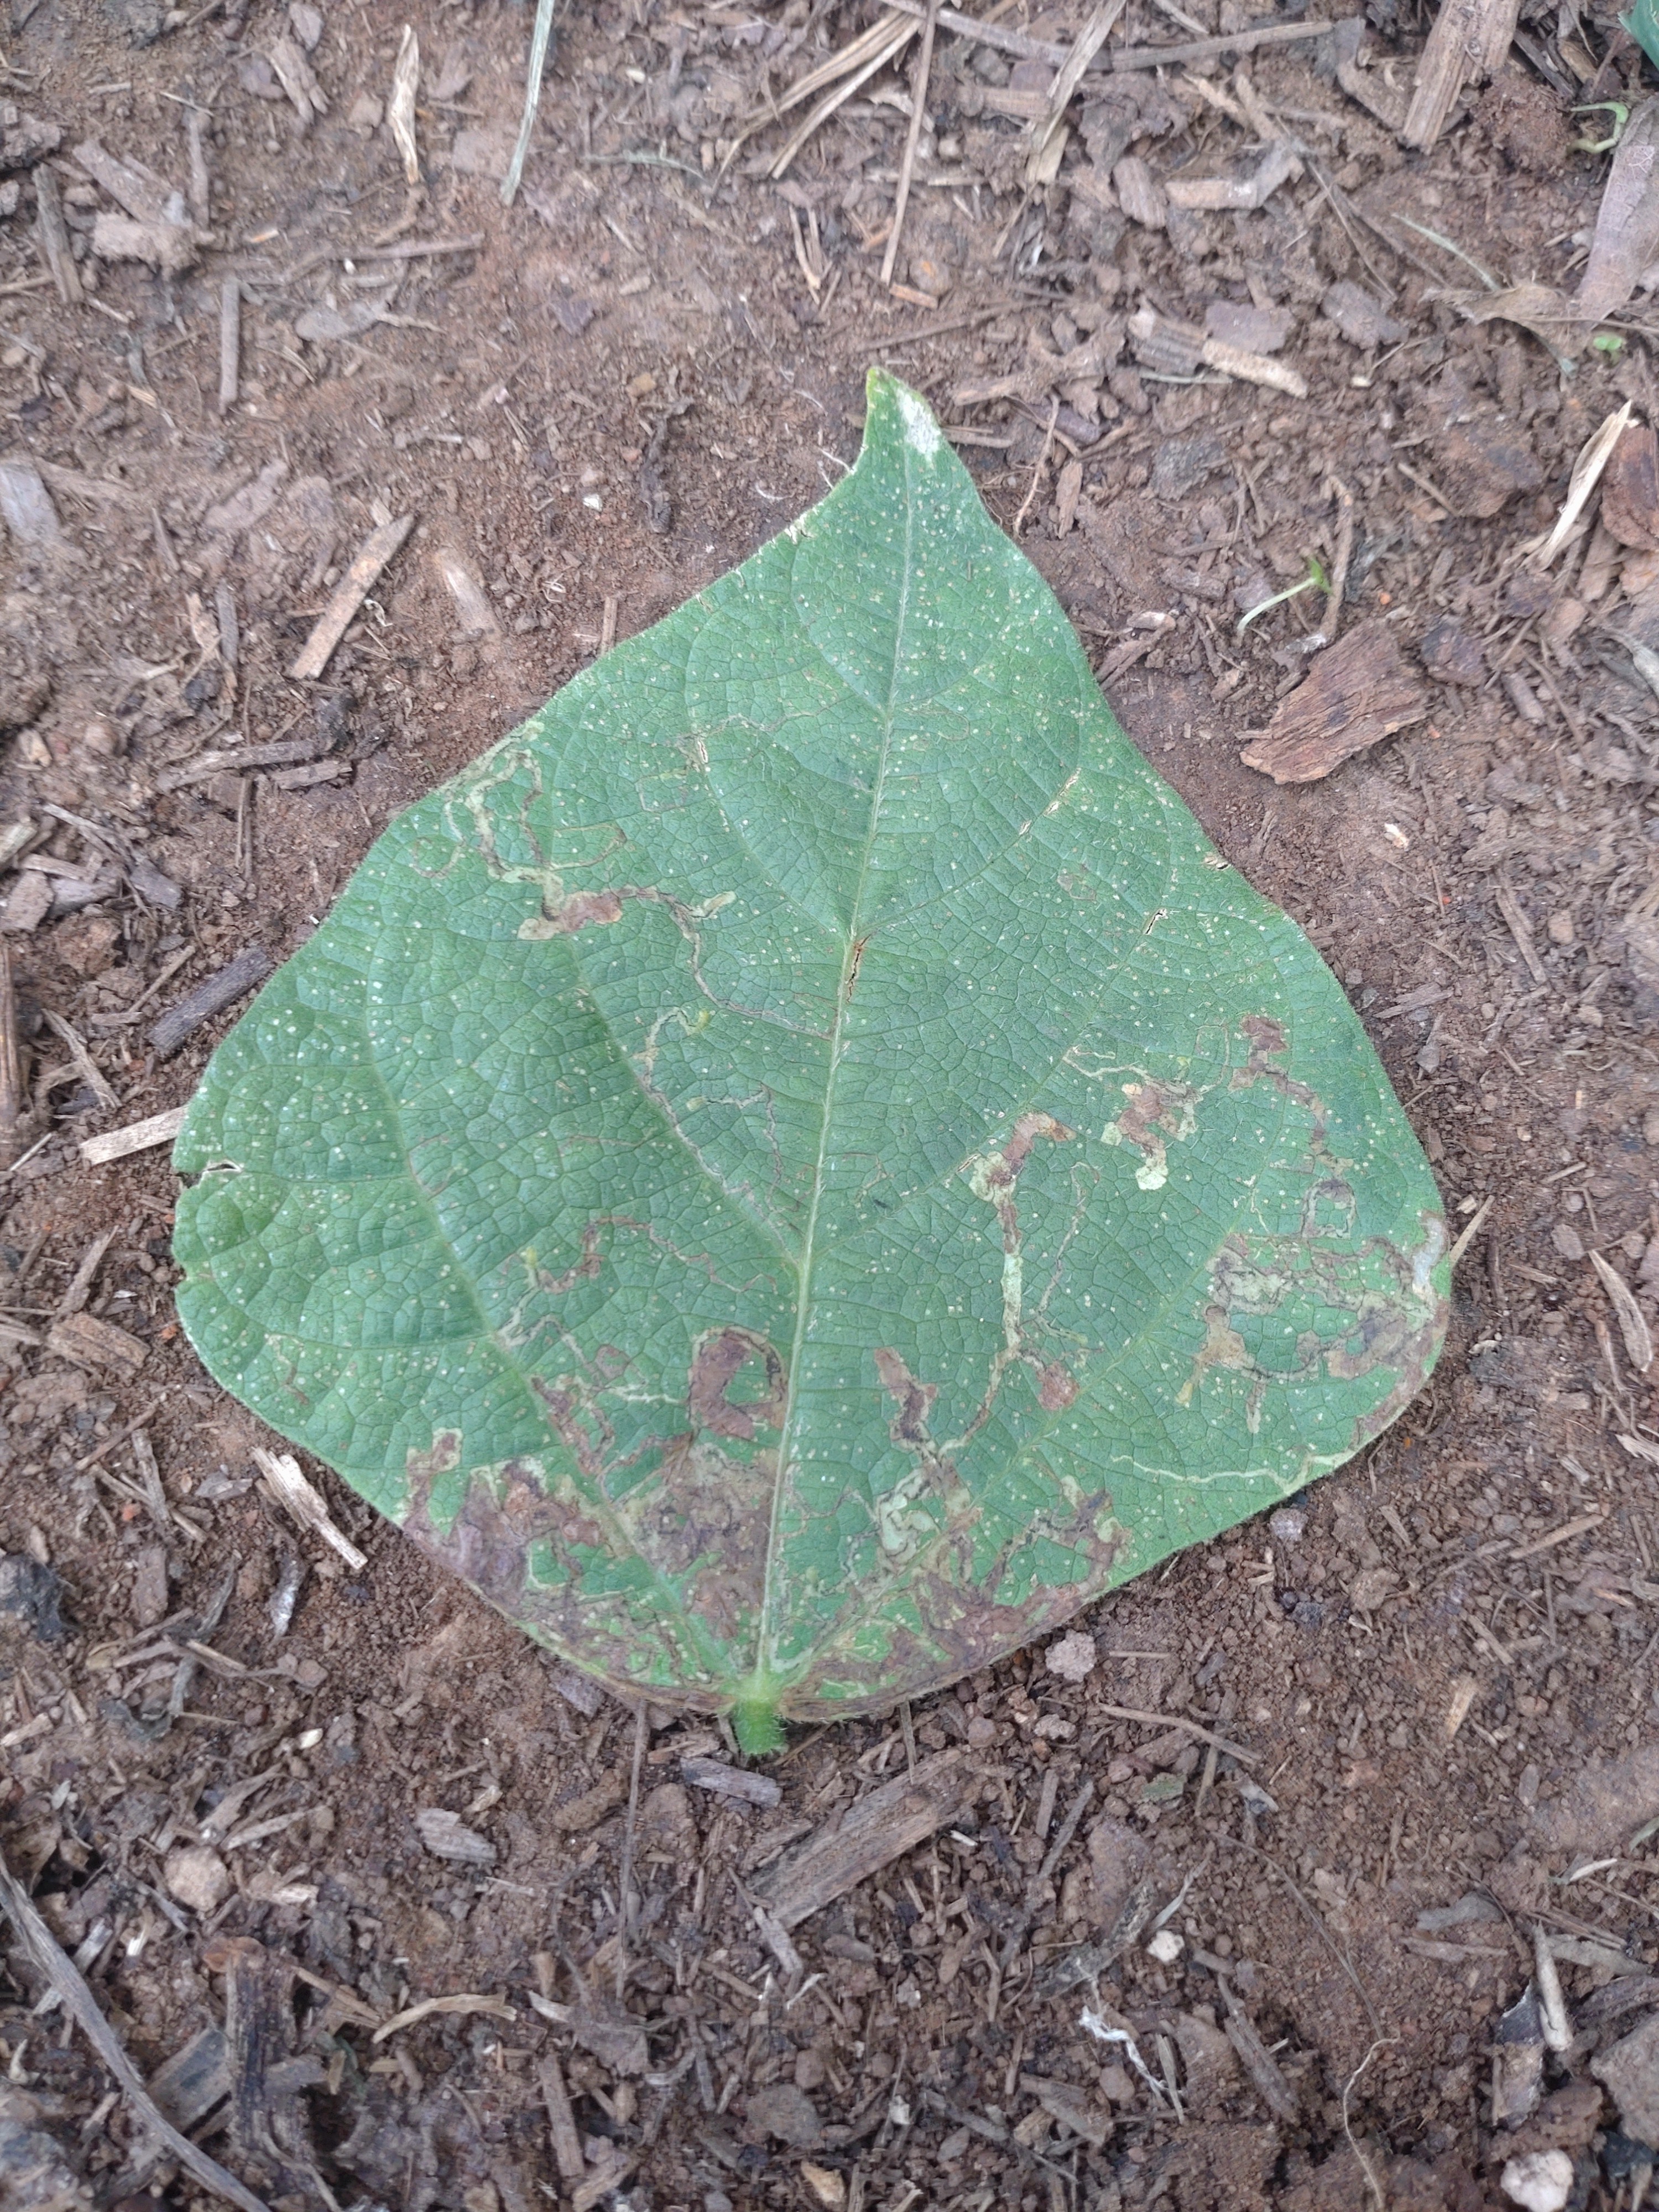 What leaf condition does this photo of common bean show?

anthracnose
